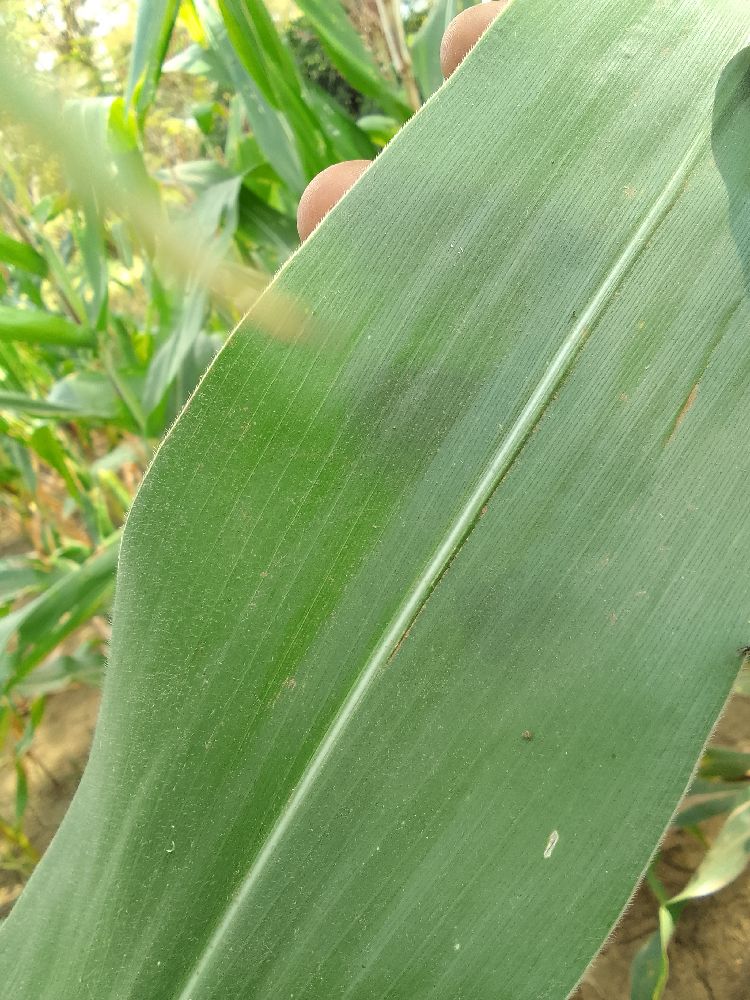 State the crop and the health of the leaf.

maize, healthy
